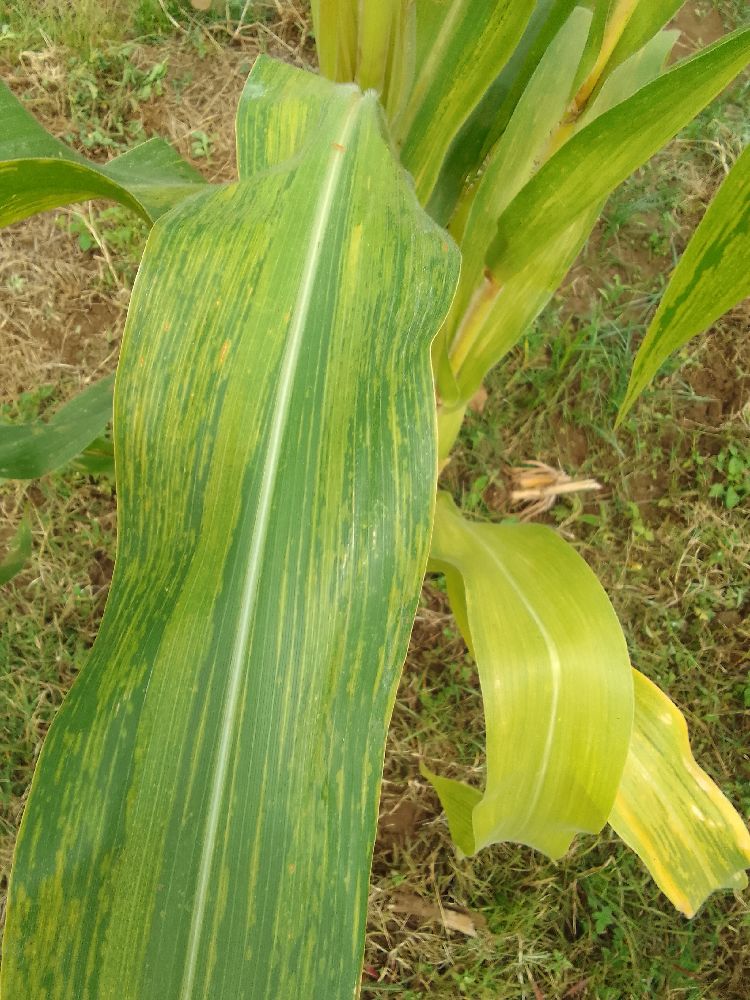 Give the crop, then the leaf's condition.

maize, maize lethal necrosis
